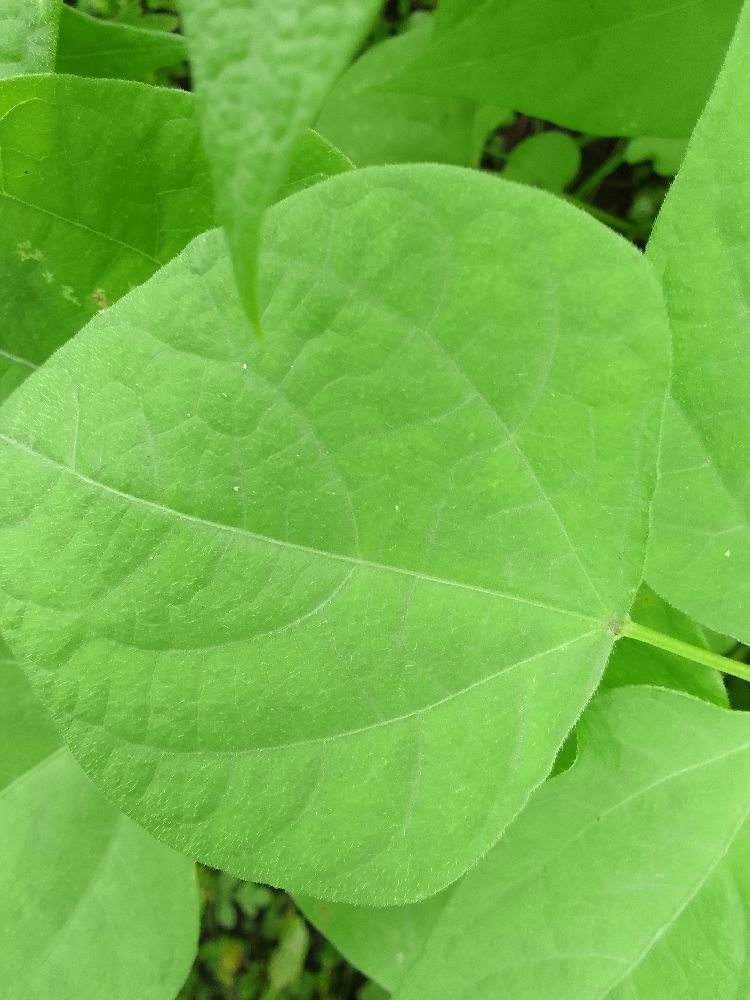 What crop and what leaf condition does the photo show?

common bean, healthy
